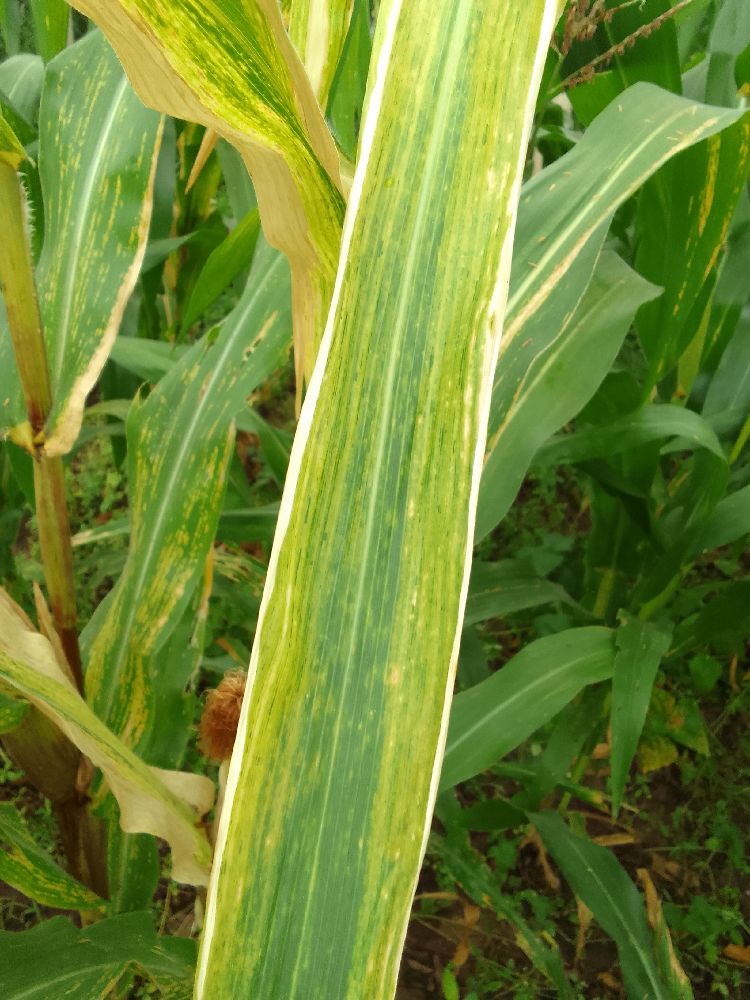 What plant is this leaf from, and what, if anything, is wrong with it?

maize, maize lethal necrosis
